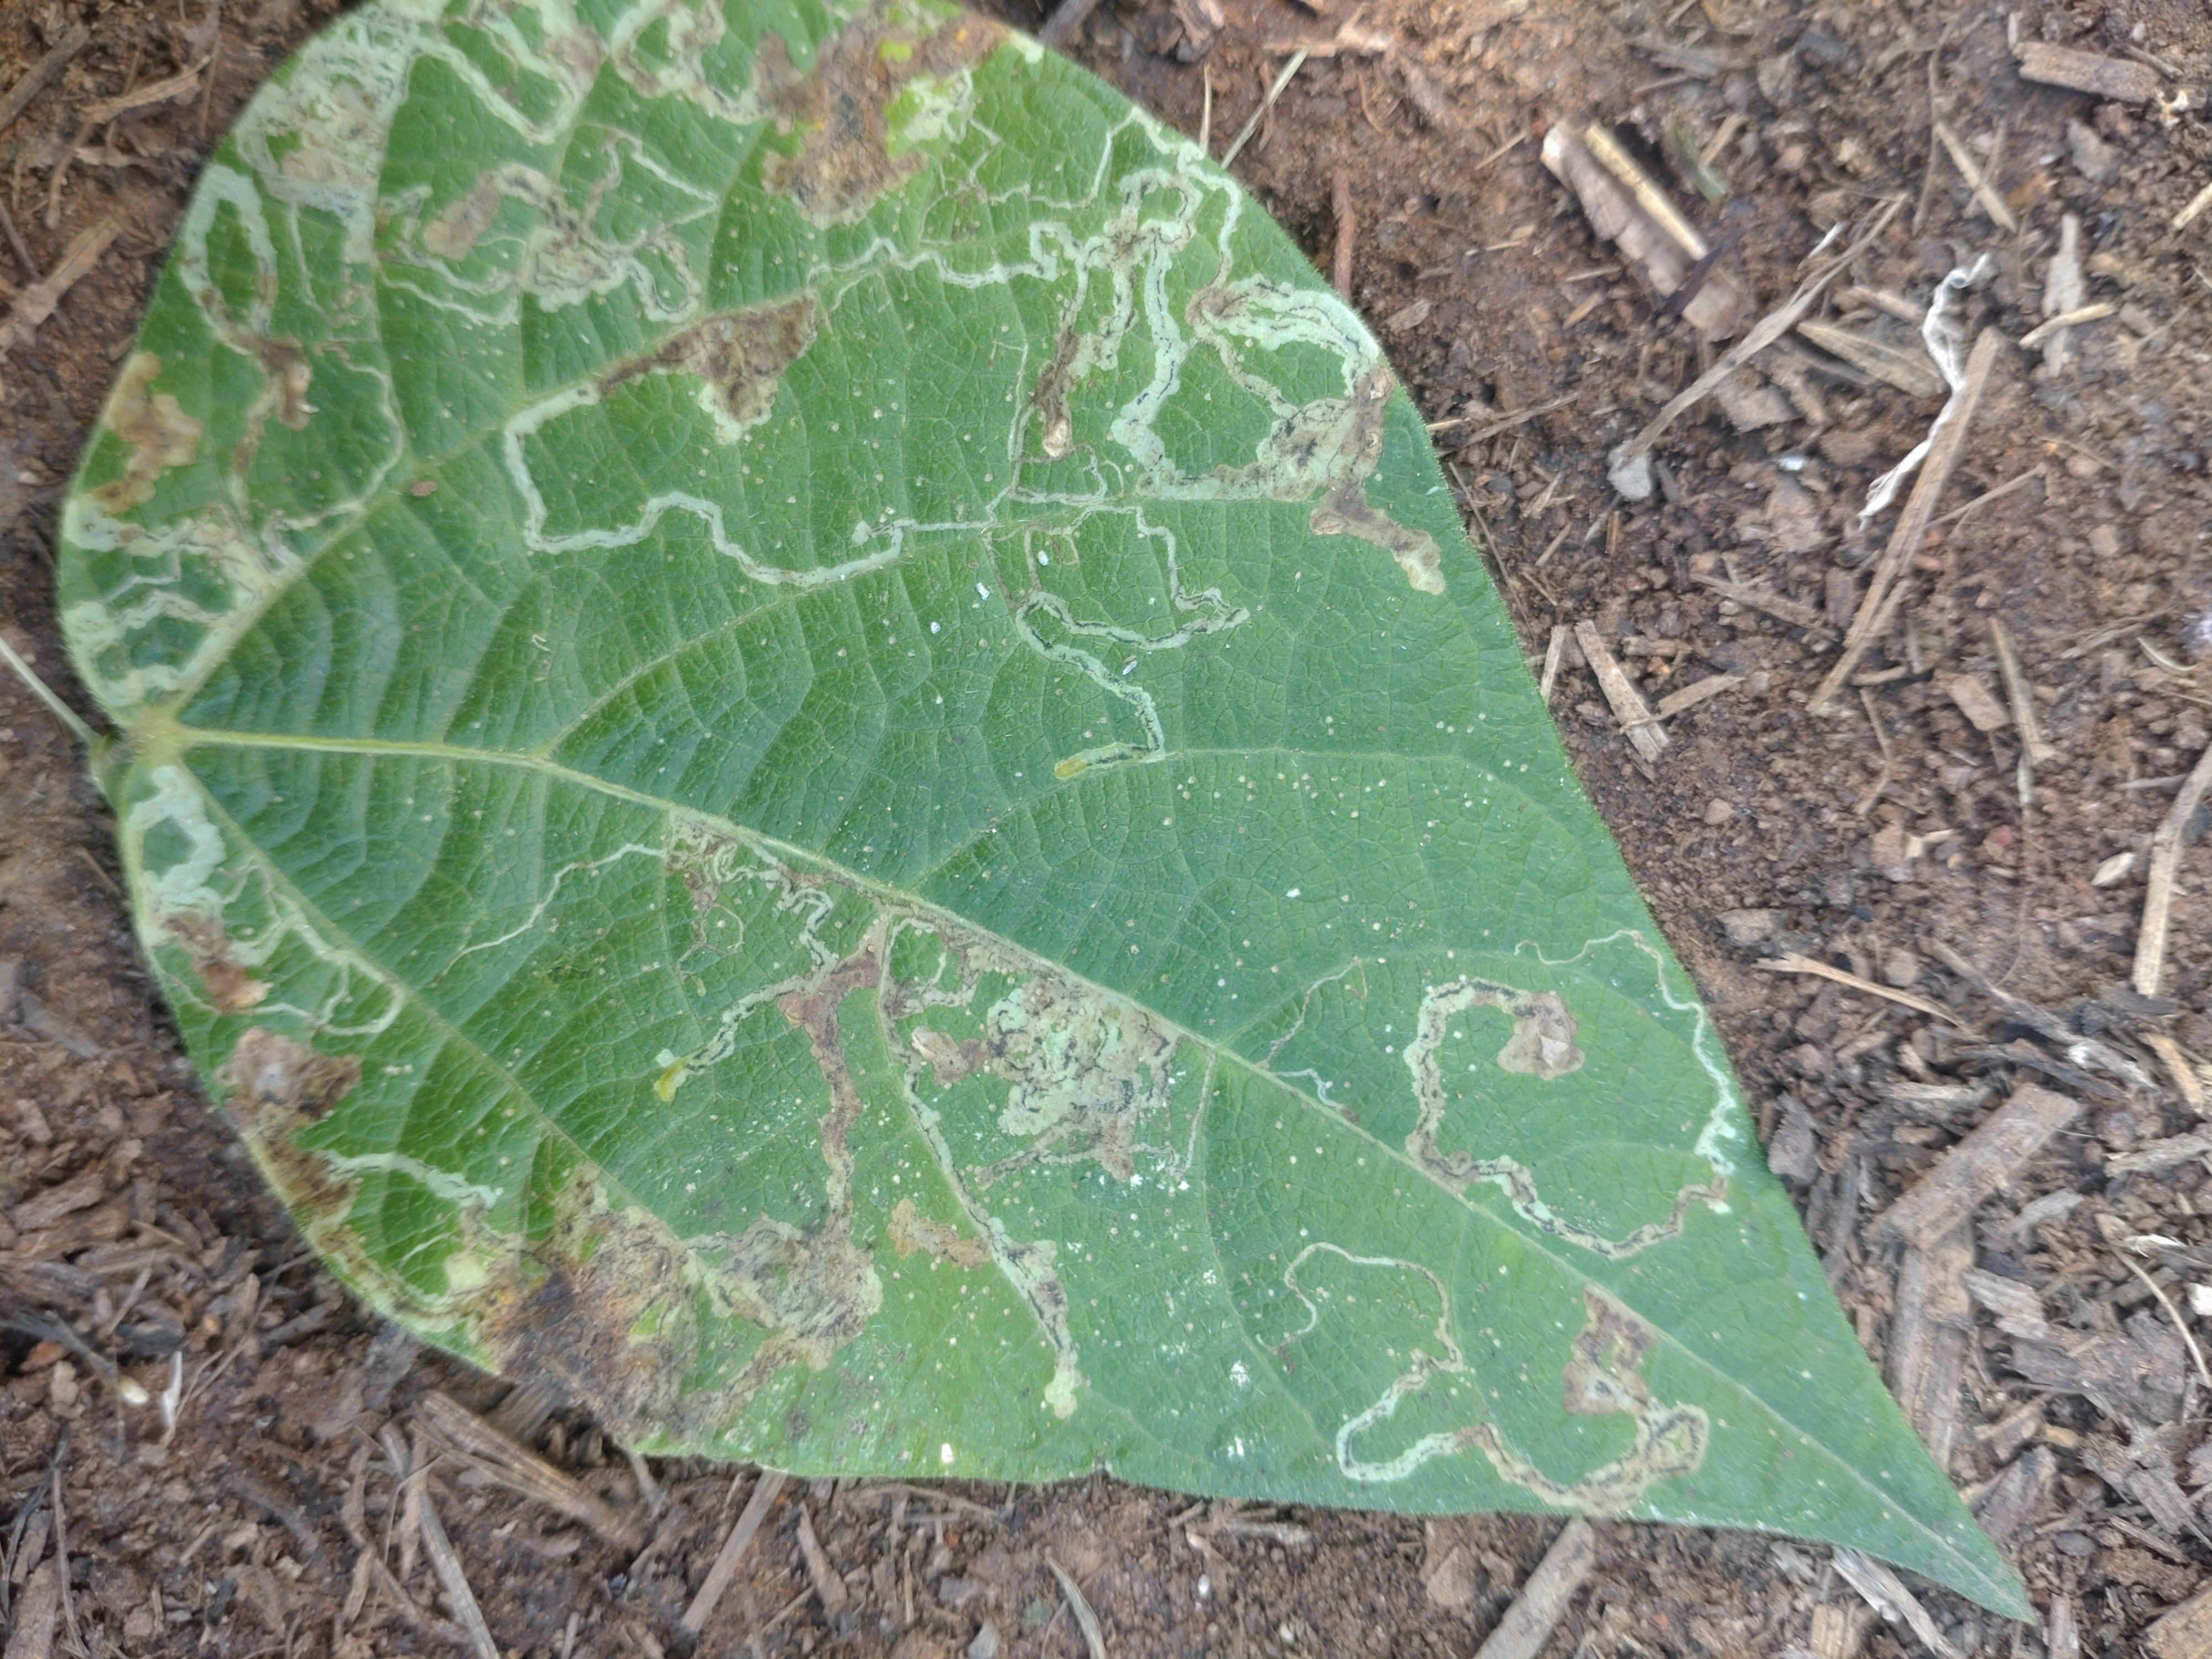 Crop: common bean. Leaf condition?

anthracnose
